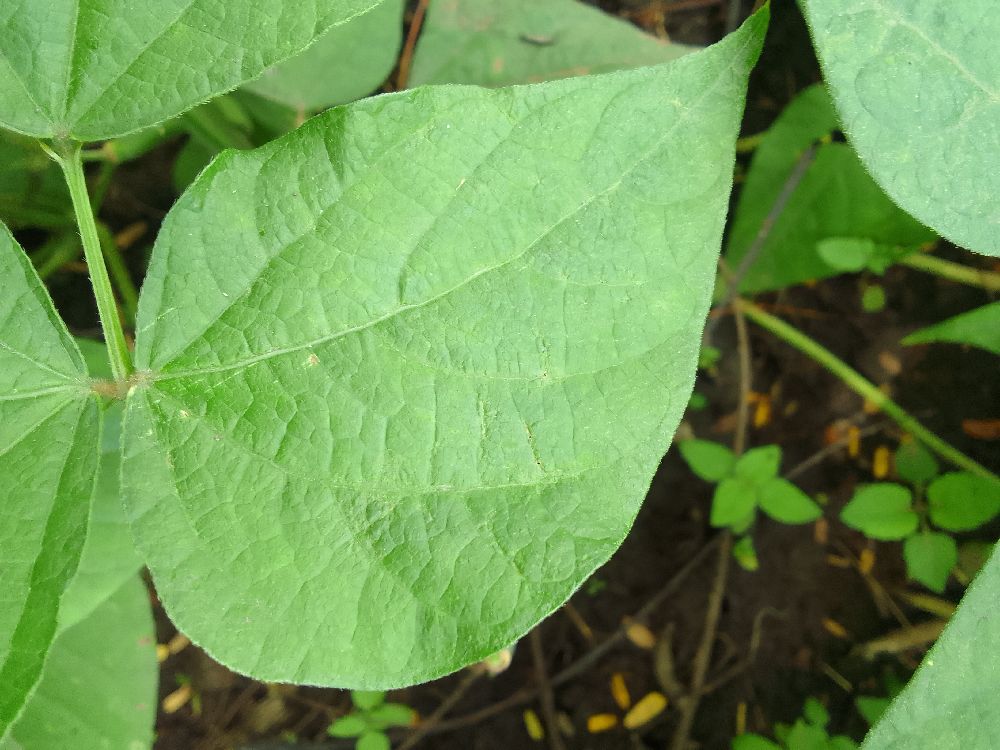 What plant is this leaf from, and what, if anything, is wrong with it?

common bean, healthy
